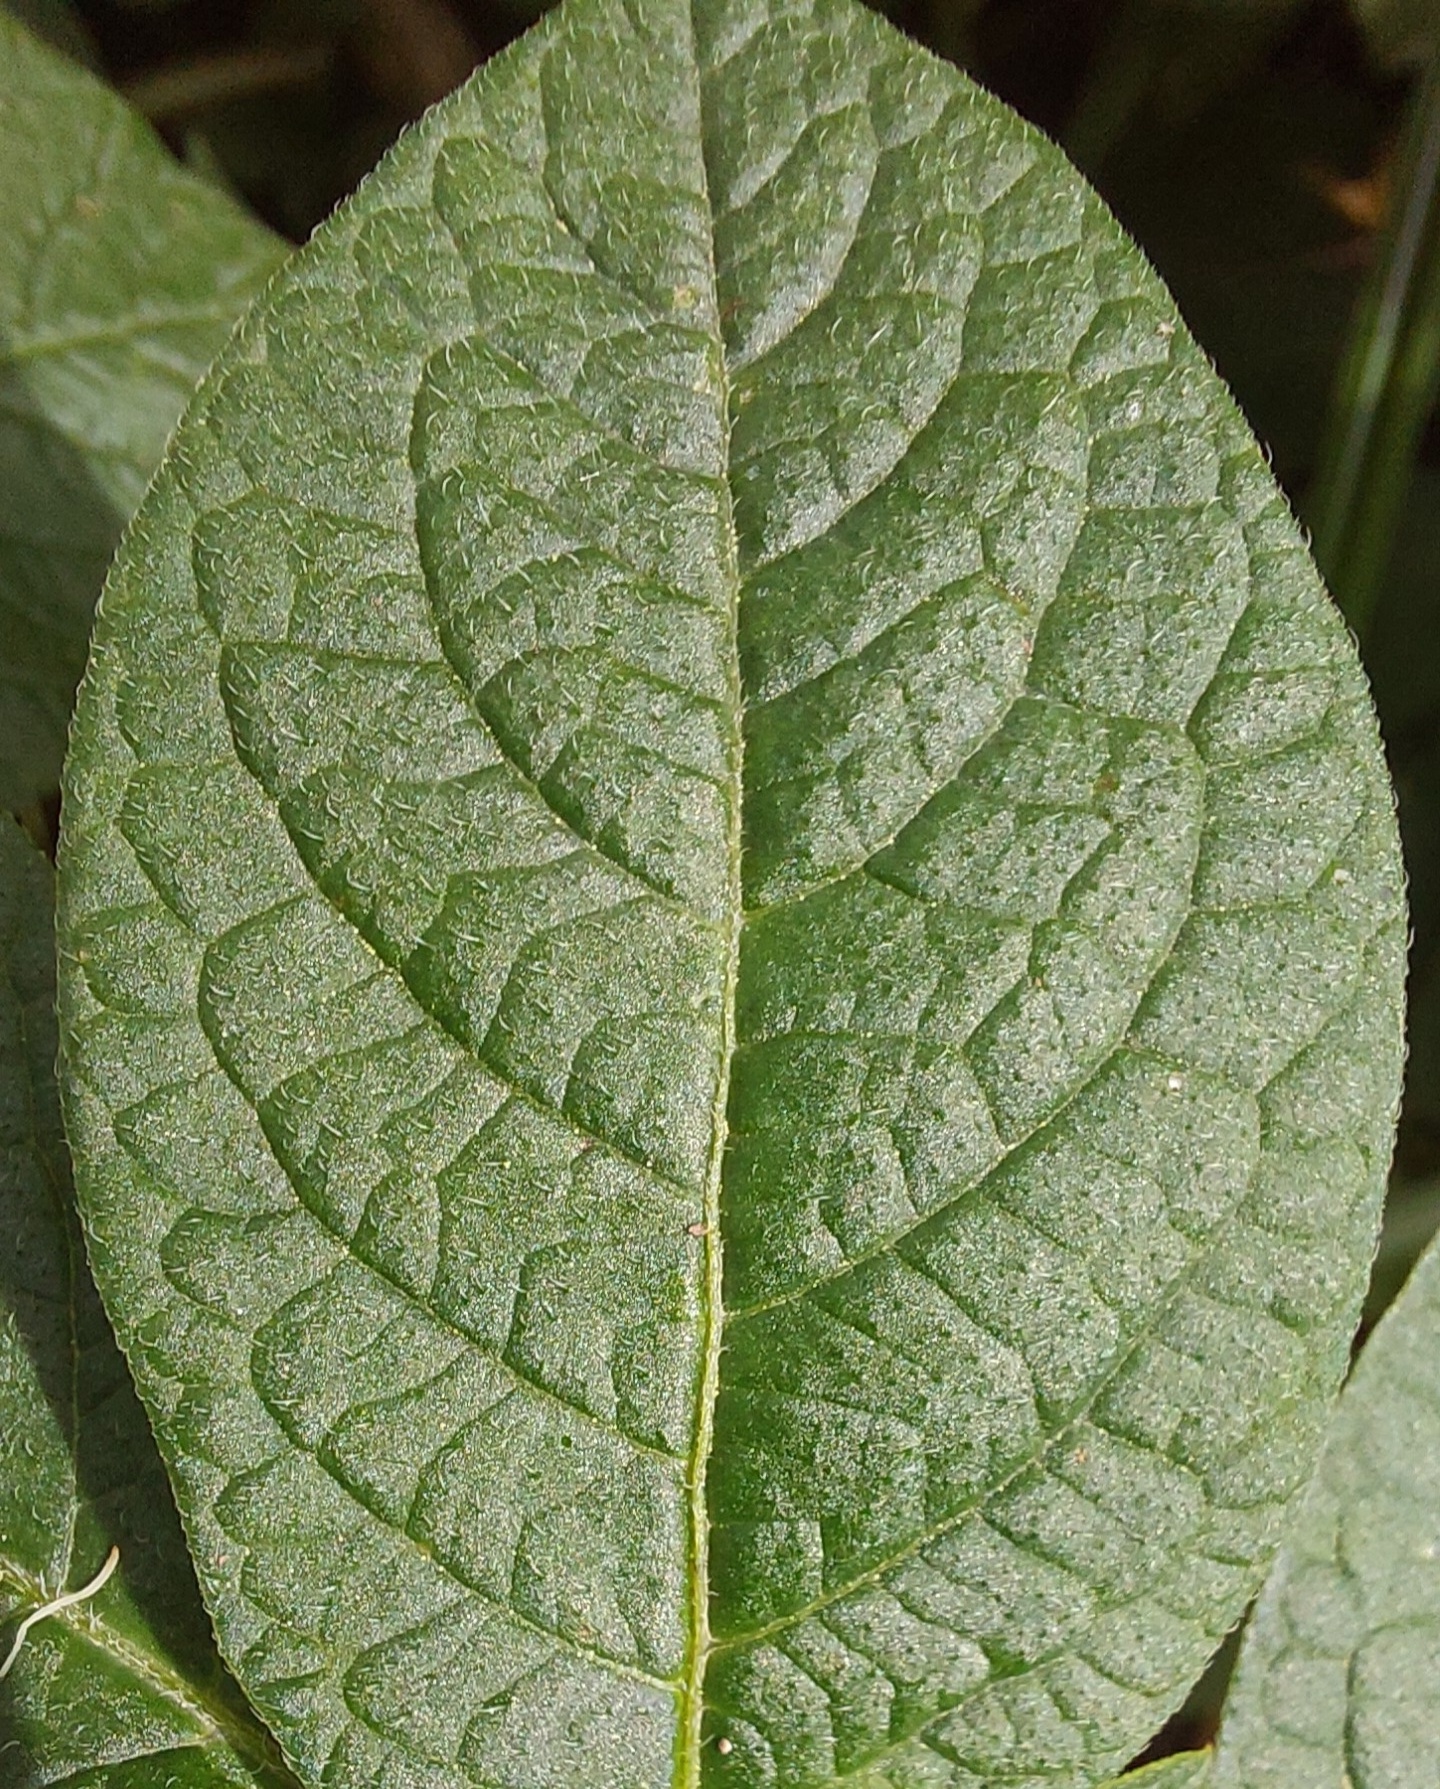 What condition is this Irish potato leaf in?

healthy
